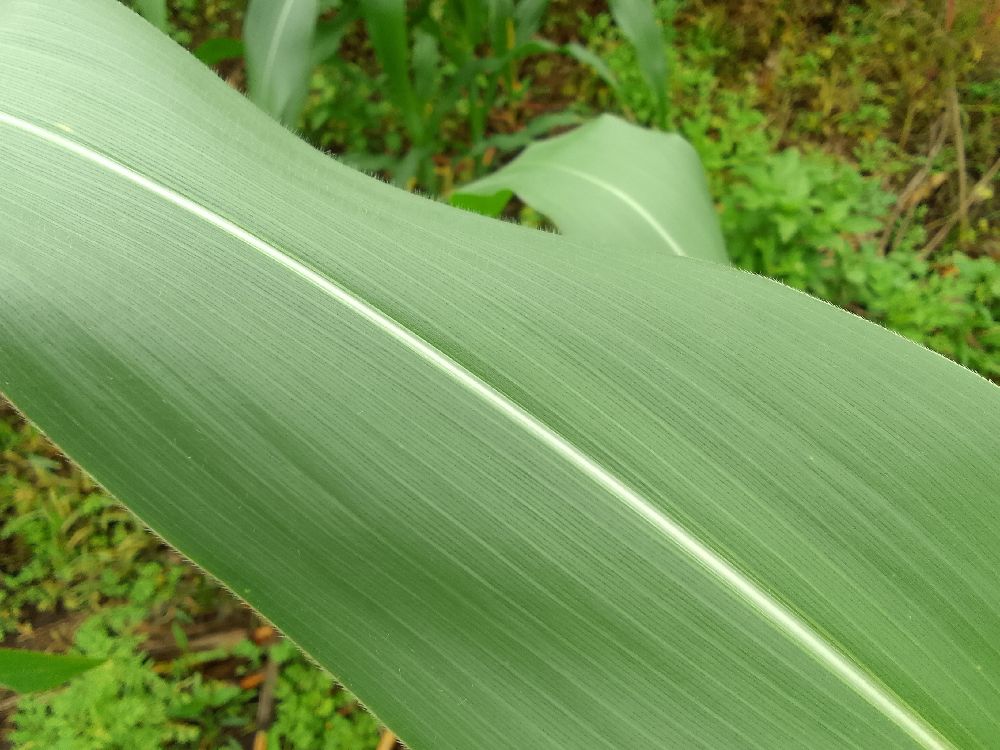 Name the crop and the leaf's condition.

maize, healthy
